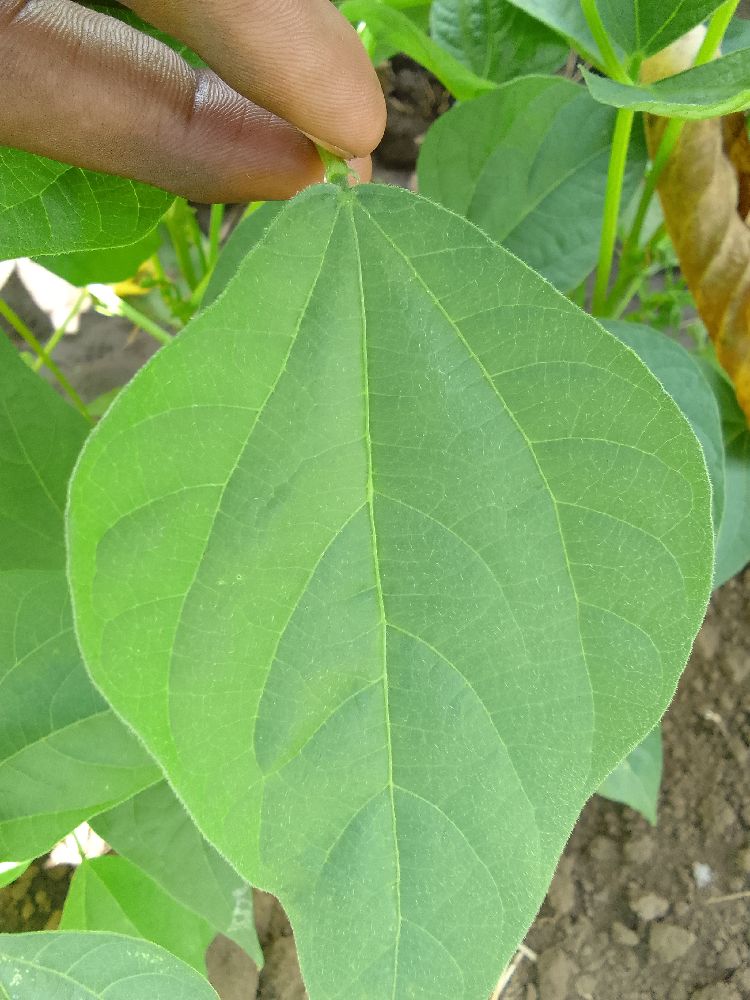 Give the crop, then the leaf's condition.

common bean, healthy
